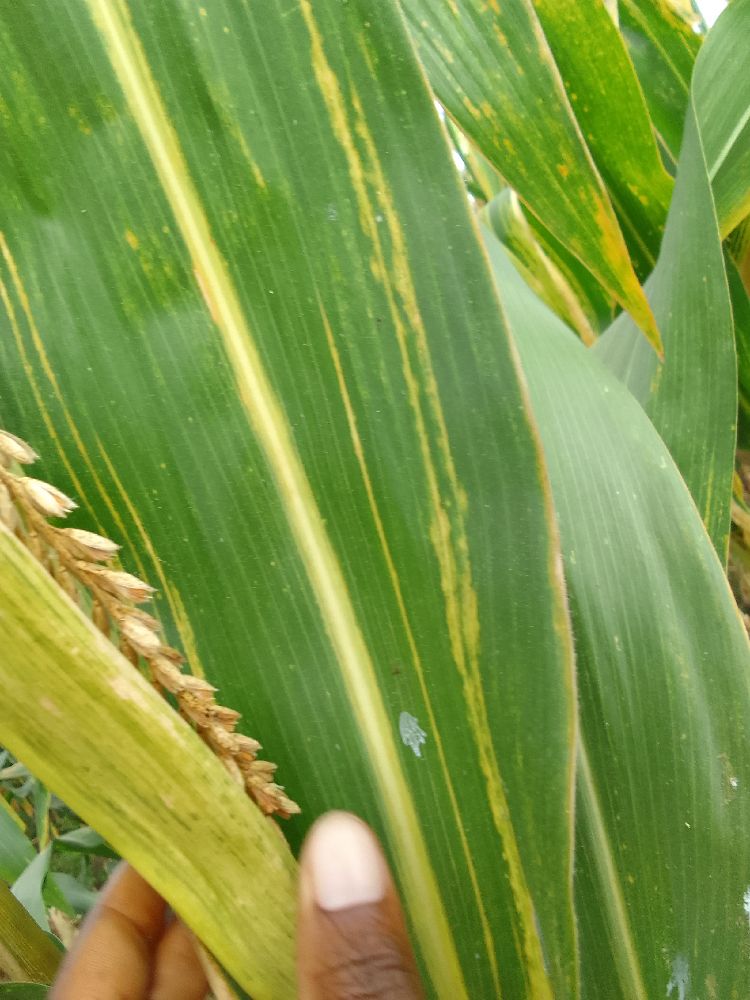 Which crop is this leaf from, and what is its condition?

maize, maize lethal necrosis
